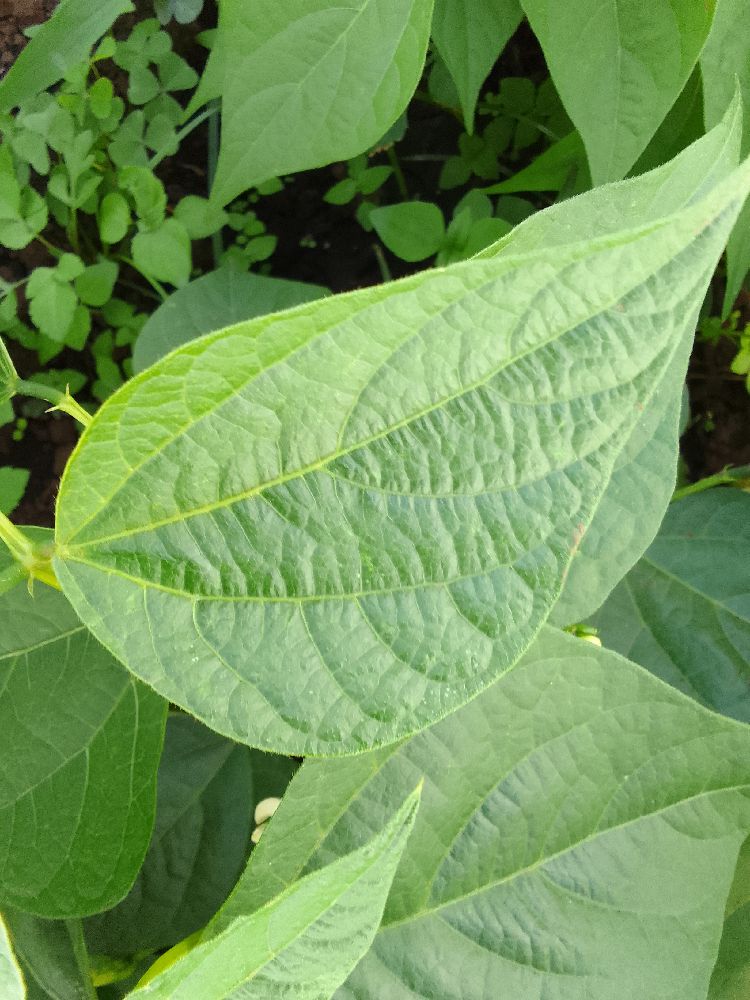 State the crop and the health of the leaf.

common bean, healthy
